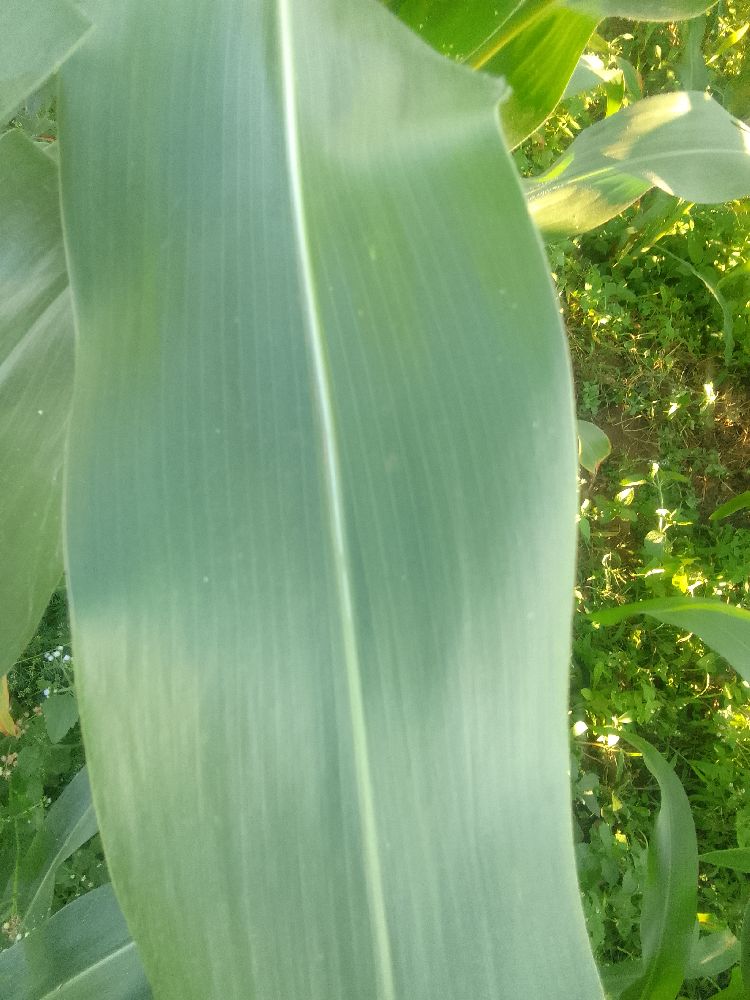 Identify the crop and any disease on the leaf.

maize, healthy
